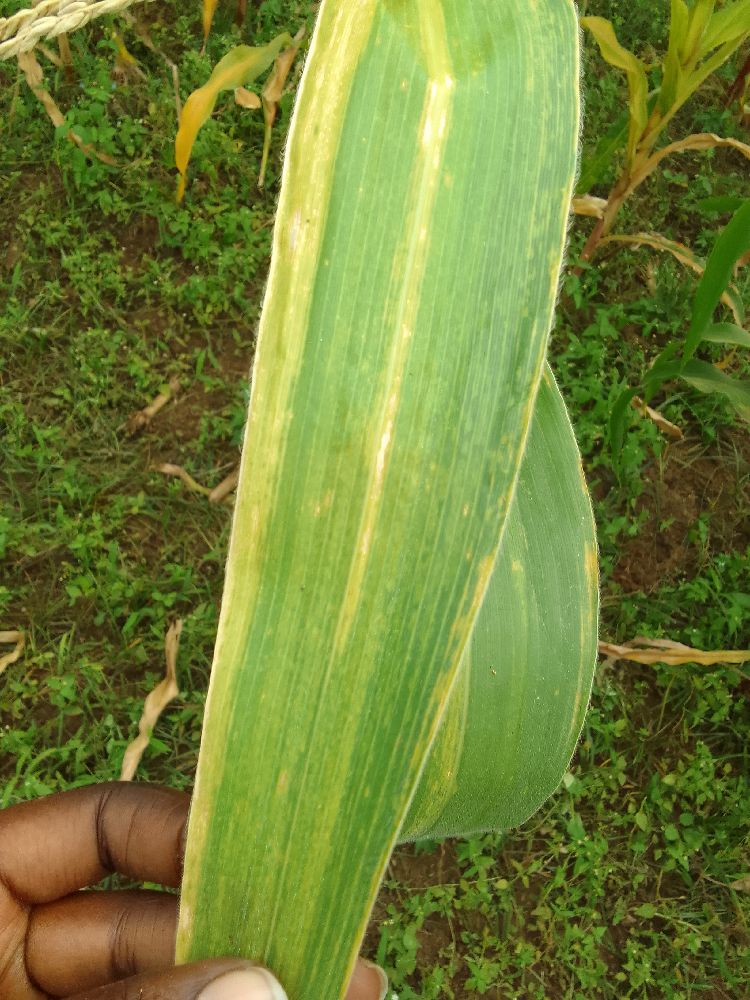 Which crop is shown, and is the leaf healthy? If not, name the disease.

maize, maize lethal necrosis
